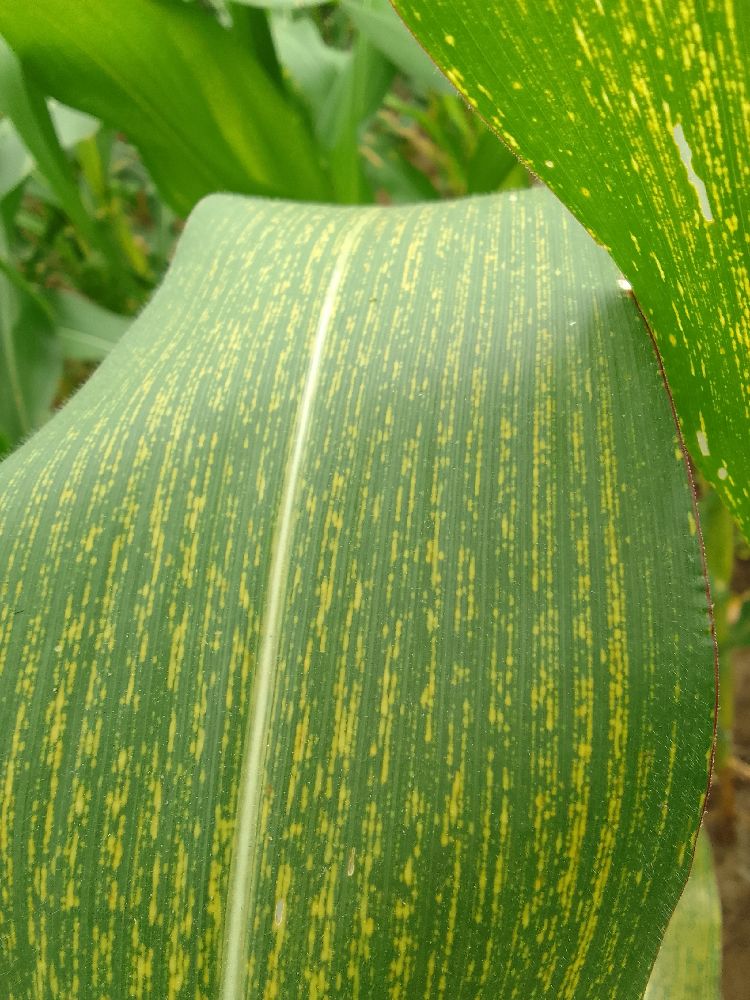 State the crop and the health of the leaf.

maize, maize streak virus
